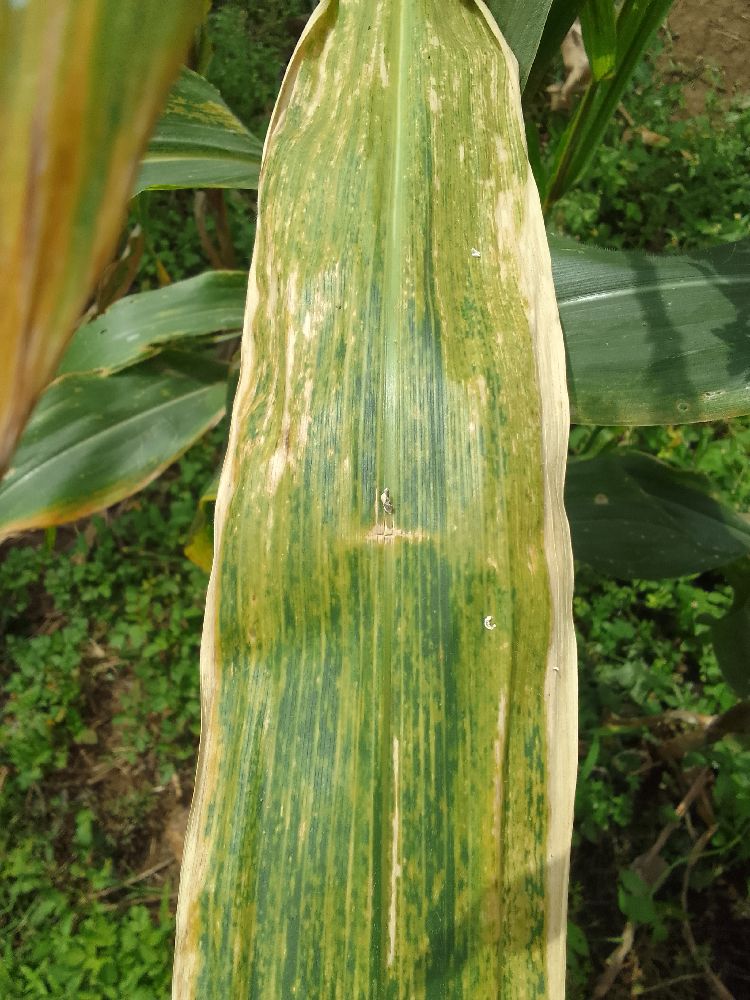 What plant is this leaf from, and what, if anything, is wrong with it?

maize, maize lethal necrosis
